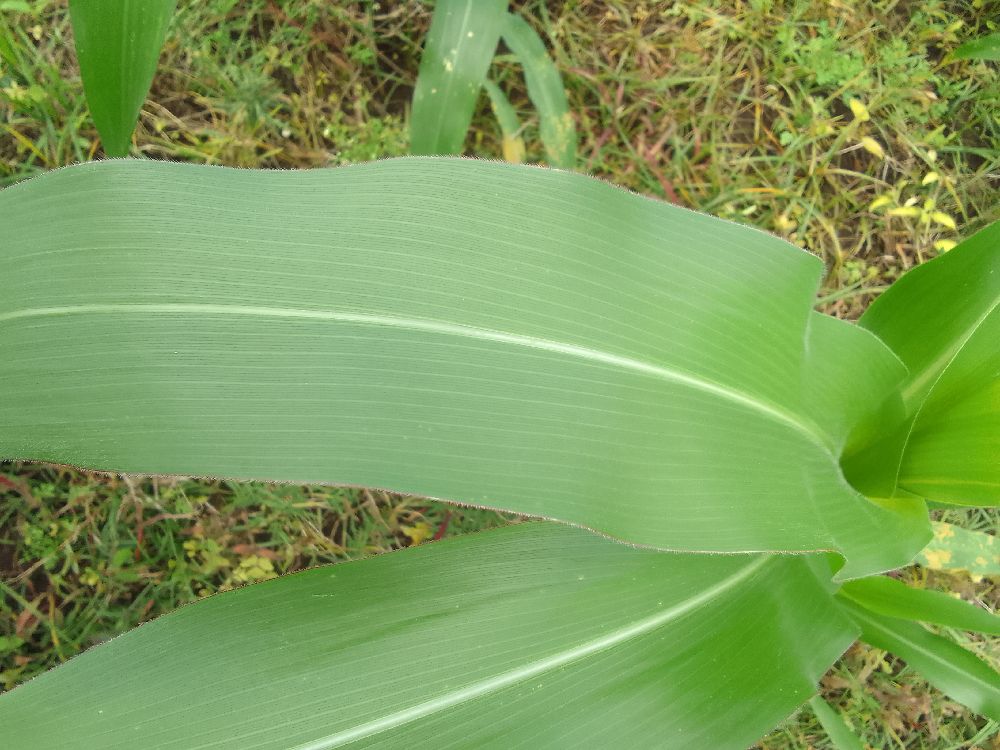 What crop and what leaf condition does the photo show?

maize, healthy
